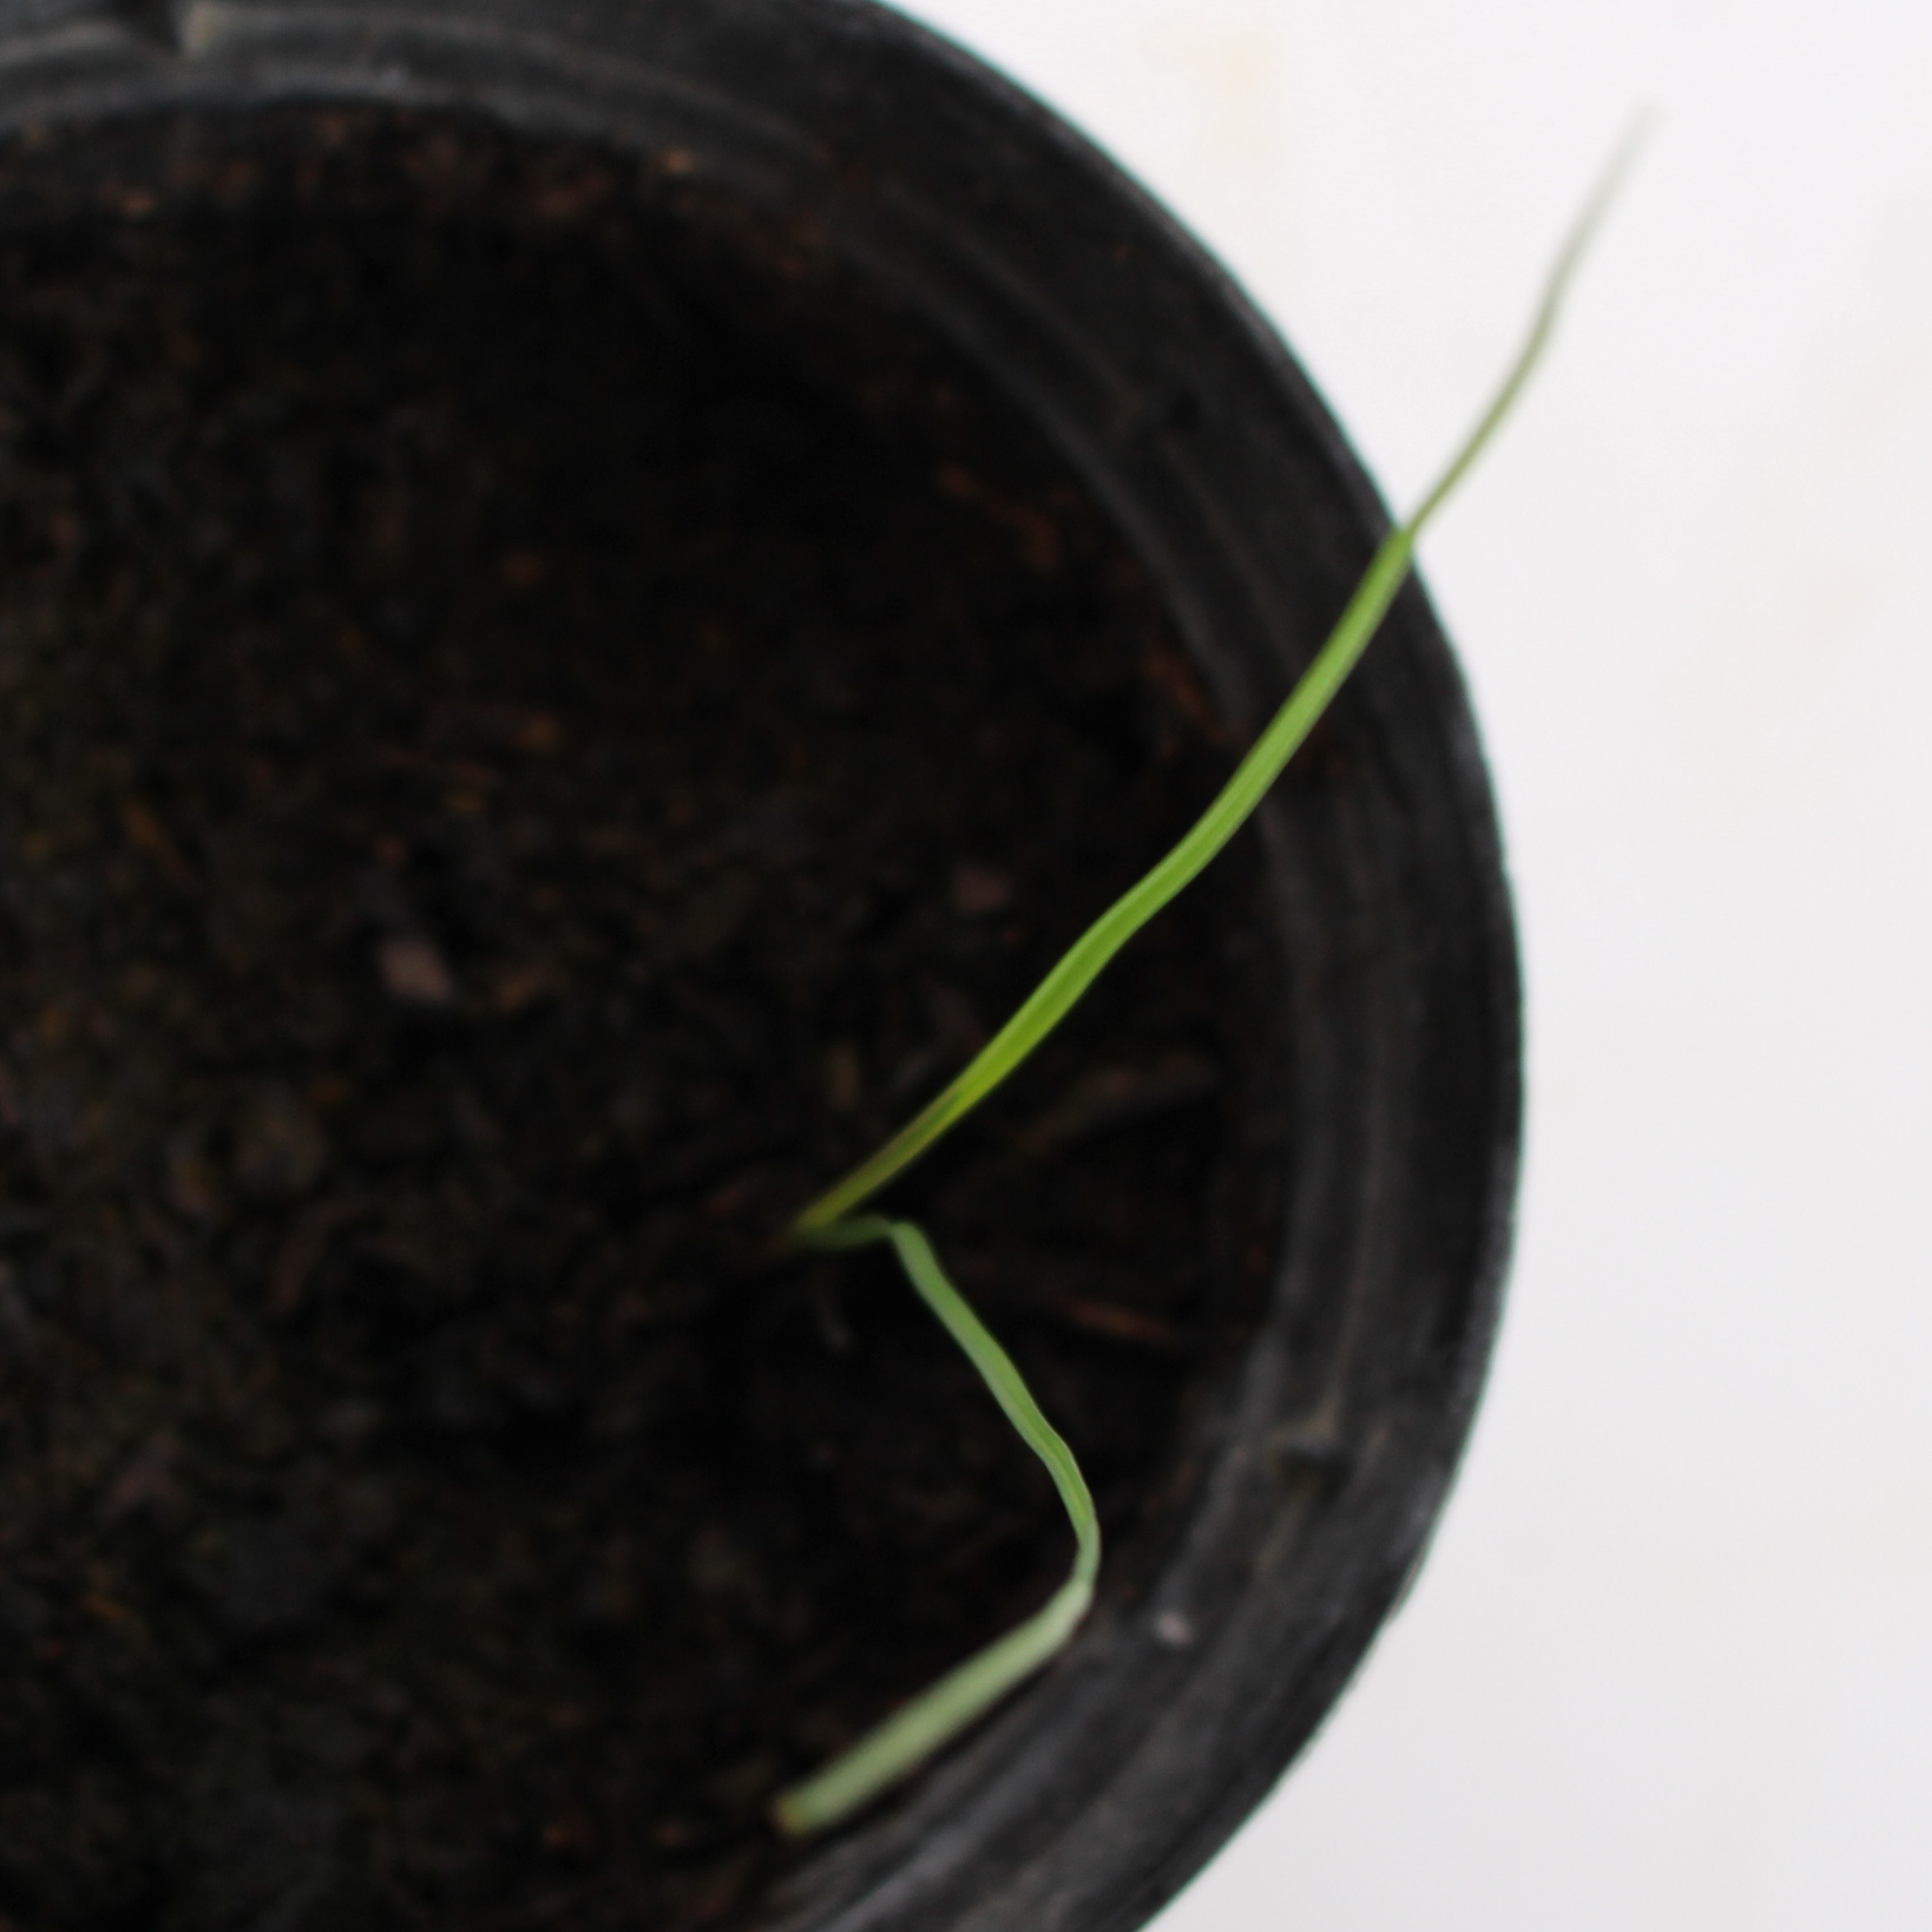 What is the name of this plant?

Lolium multiflorum
